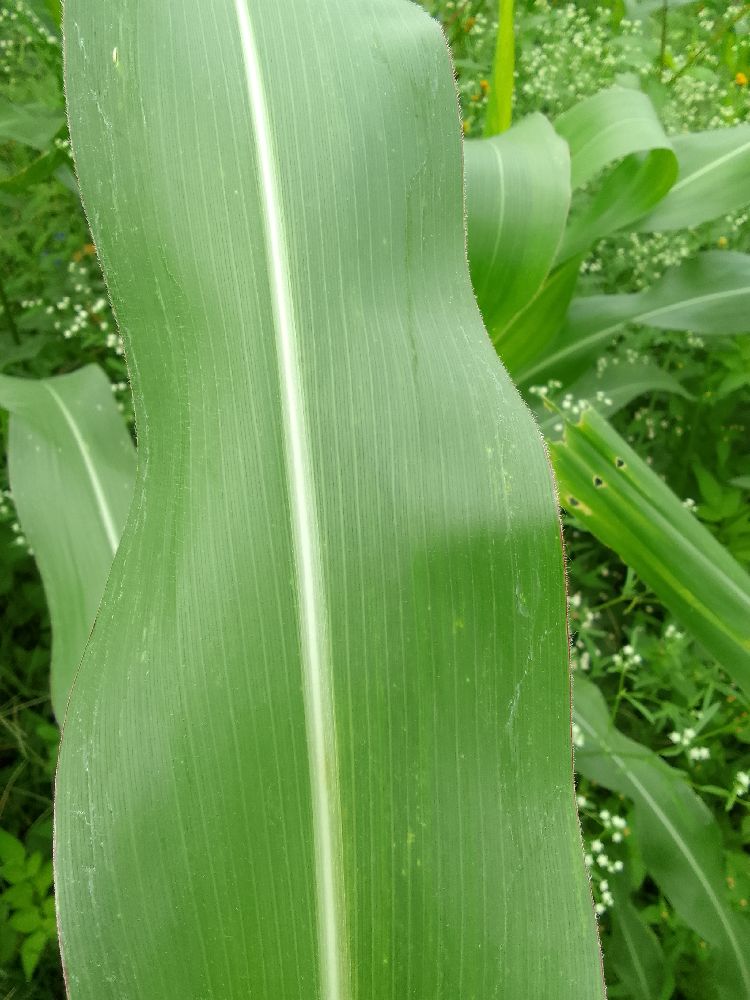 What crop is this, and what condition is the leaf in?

maize, healthy
